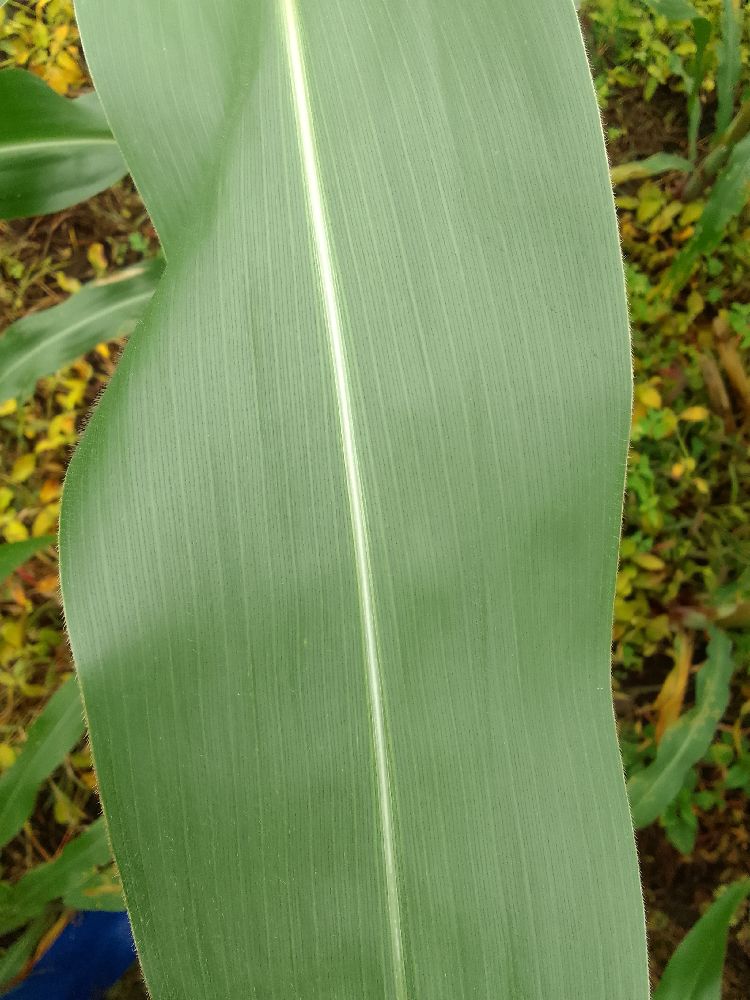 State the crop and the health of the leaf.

maize, healthy
